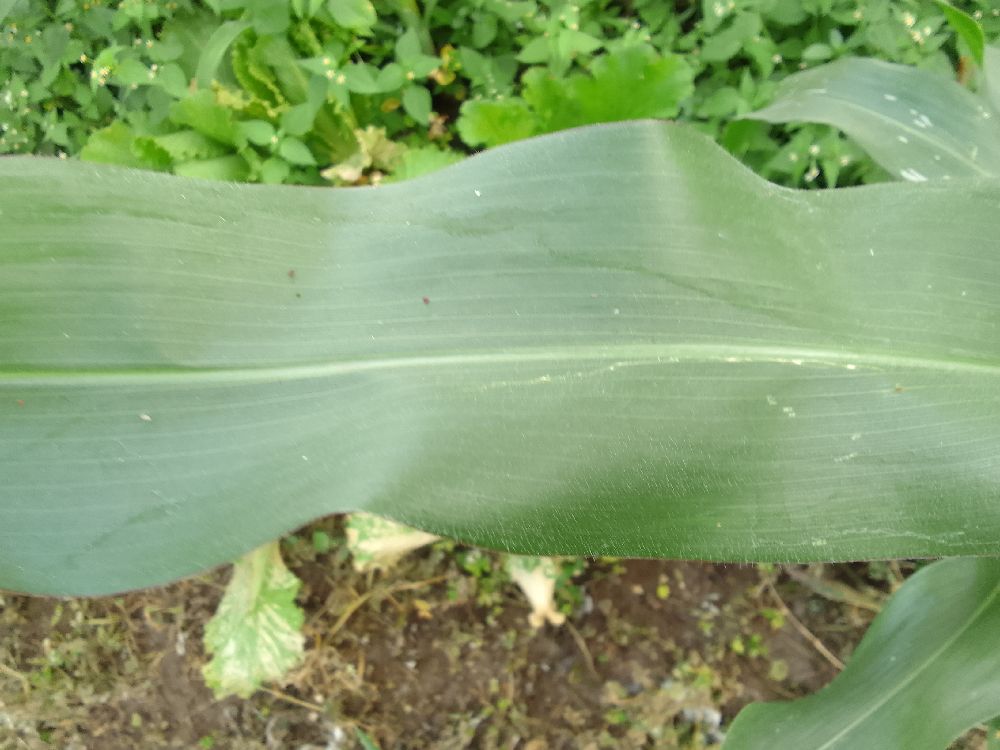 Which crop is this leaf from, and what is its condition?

maize, healthy
